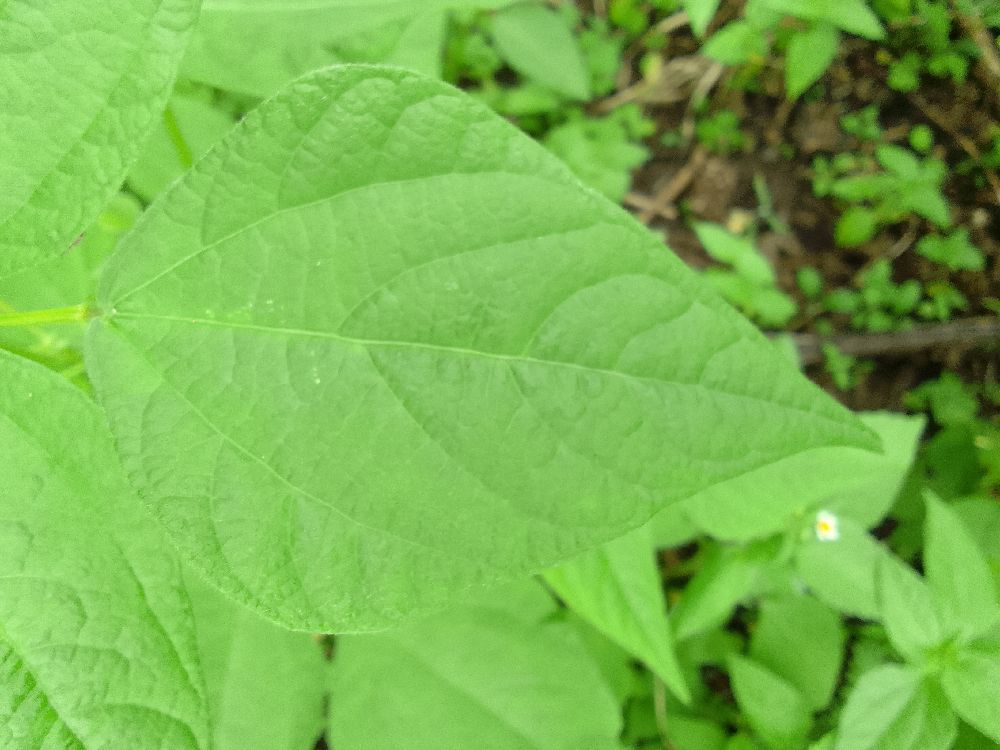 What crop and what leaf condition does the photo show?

common bean, healthy
